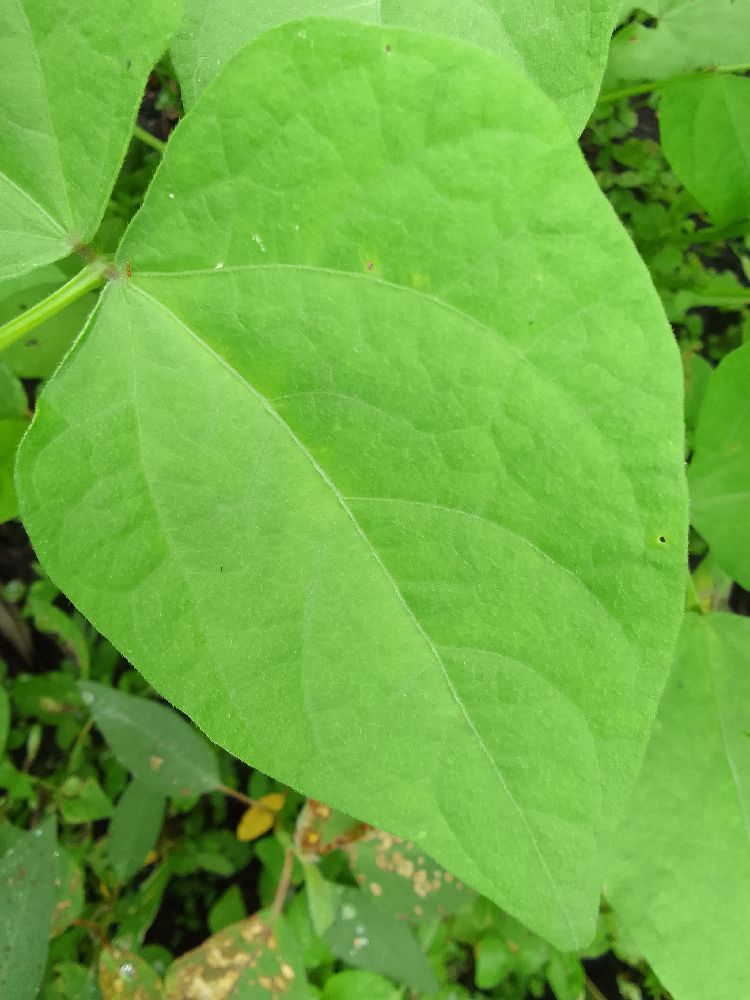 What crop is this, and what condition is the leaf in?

common bean, healthy
